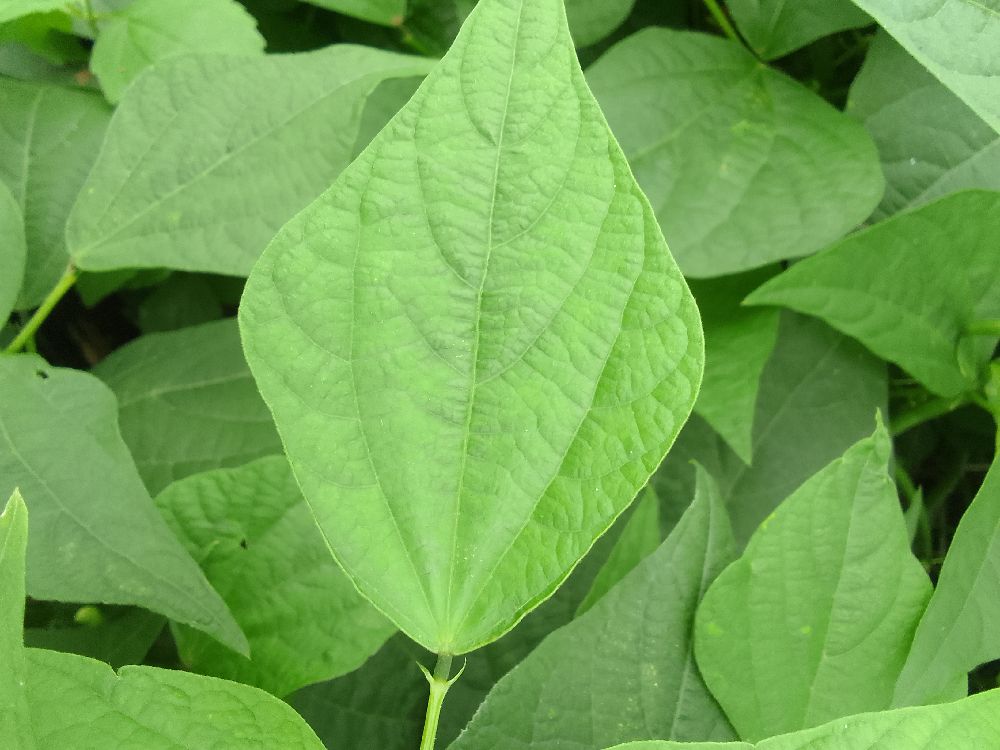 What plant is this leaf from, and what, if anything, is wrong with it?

common bean, healthy
